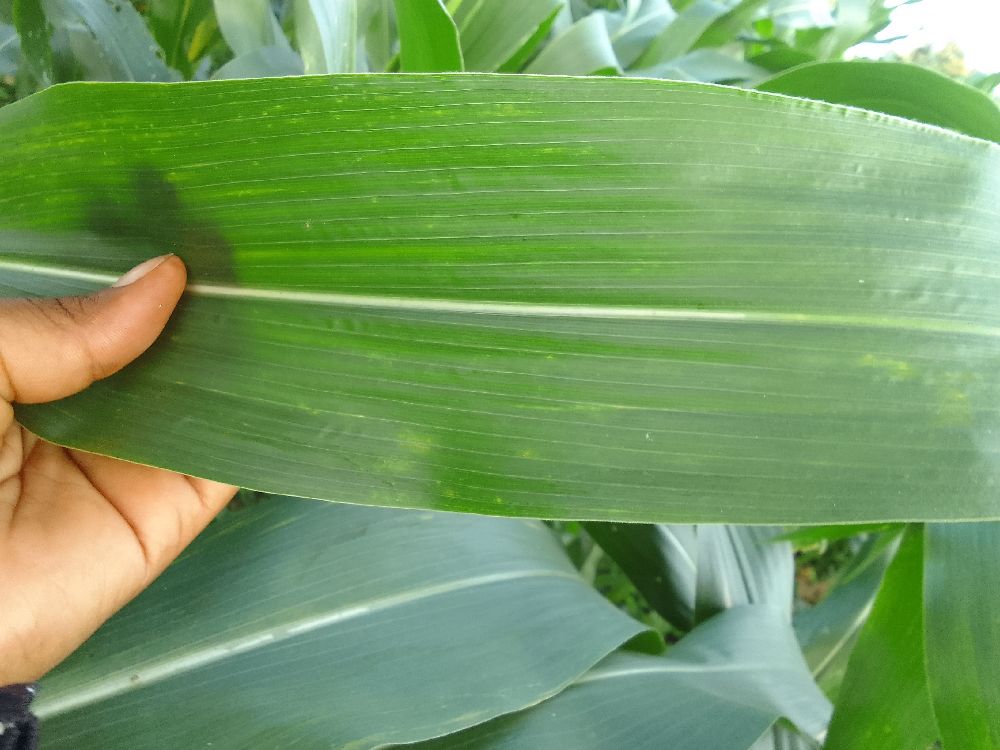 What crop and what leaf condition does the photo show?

maize, healthy
